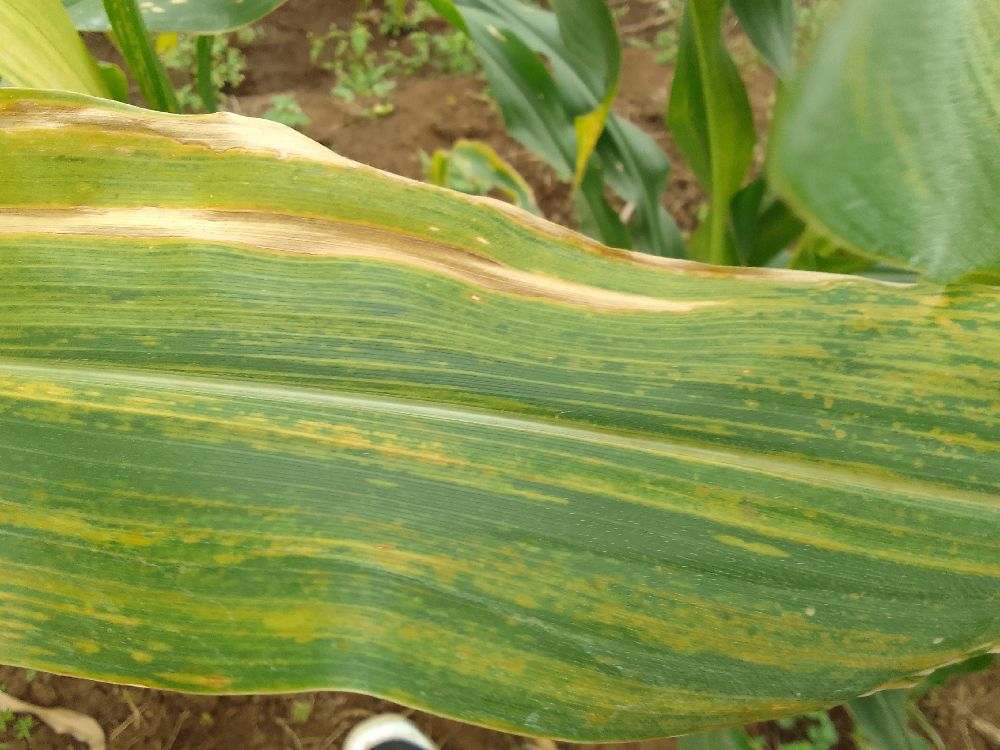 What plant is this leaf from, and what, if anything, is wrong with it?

maize, maize lethal necrosis
